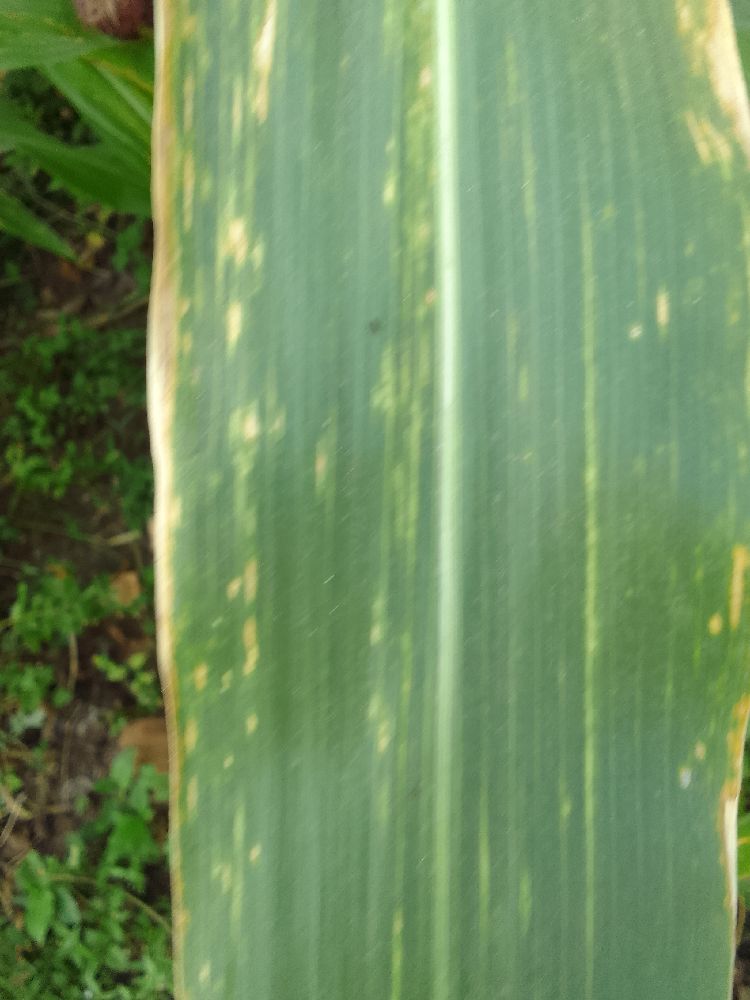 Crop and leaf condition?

maize, maize lethal necrosis
